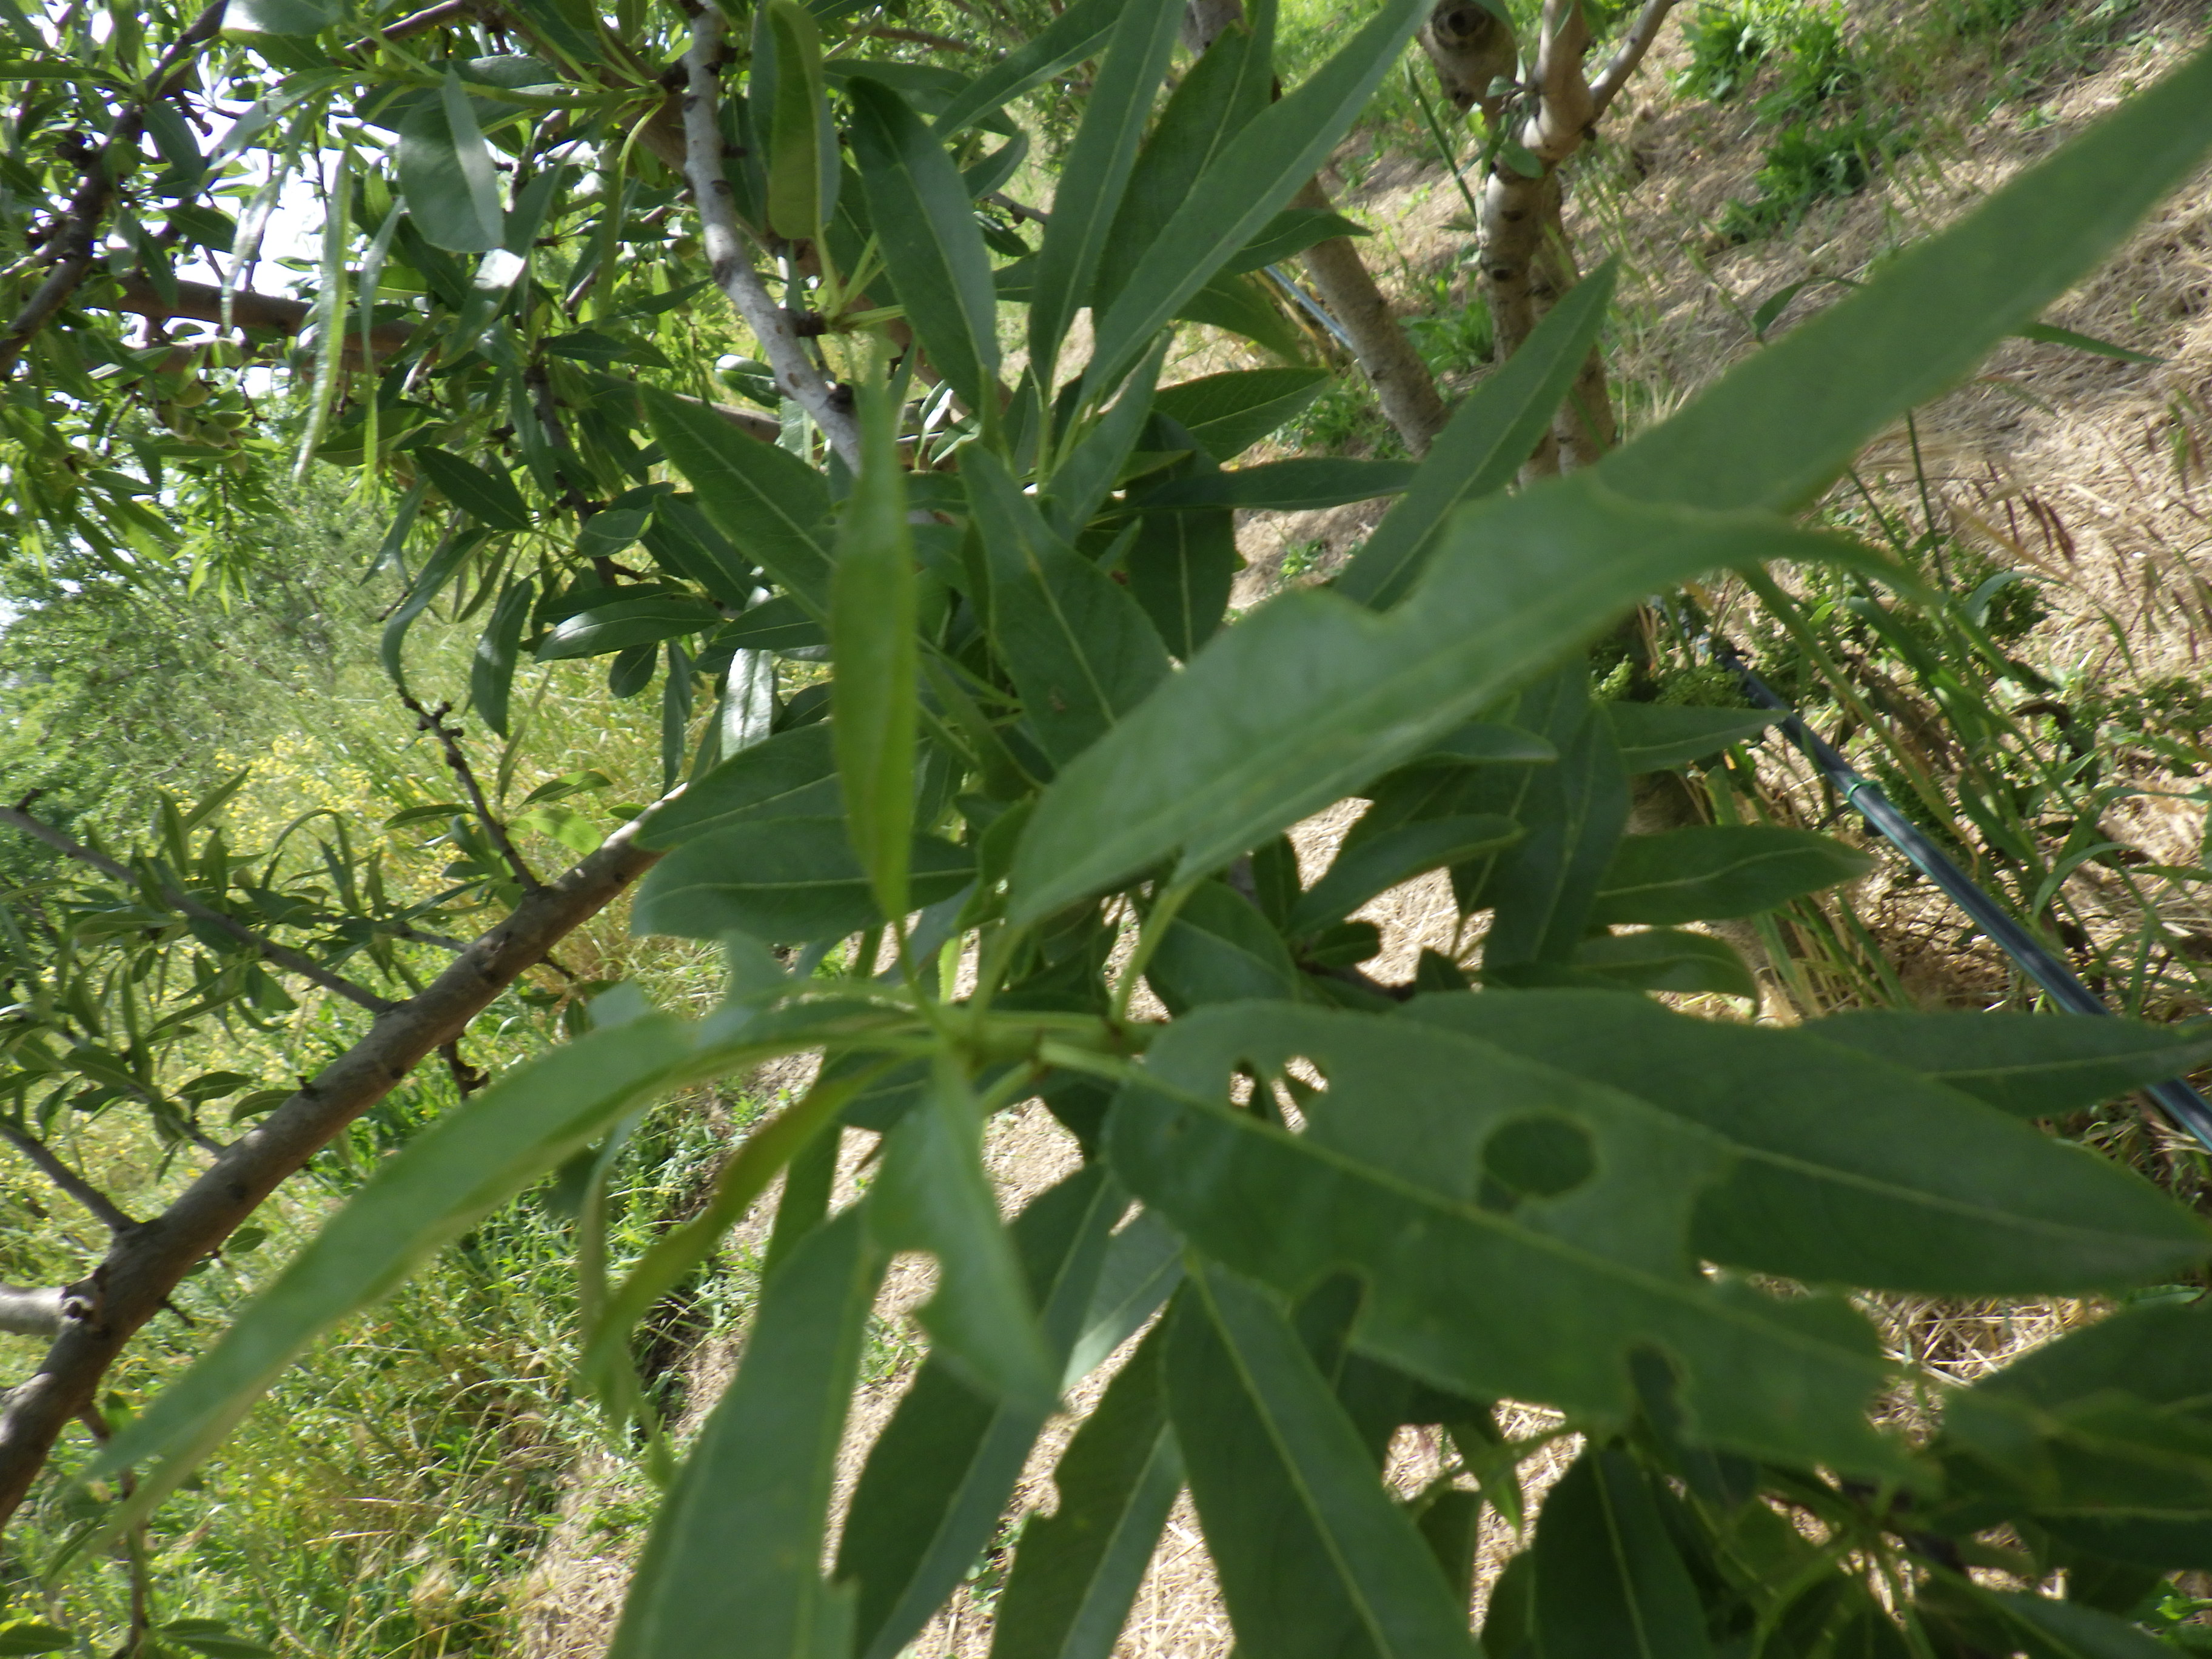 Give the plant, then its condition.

almond, phytophagous, shot hole disease
